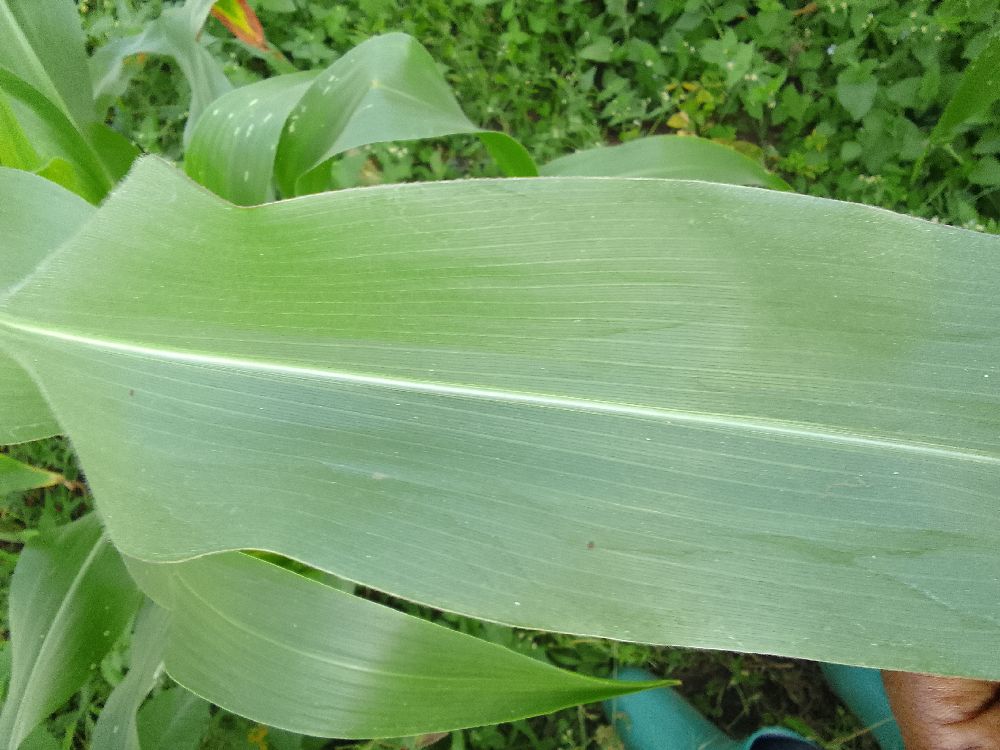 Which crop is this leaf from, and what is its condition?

maize, healthy
